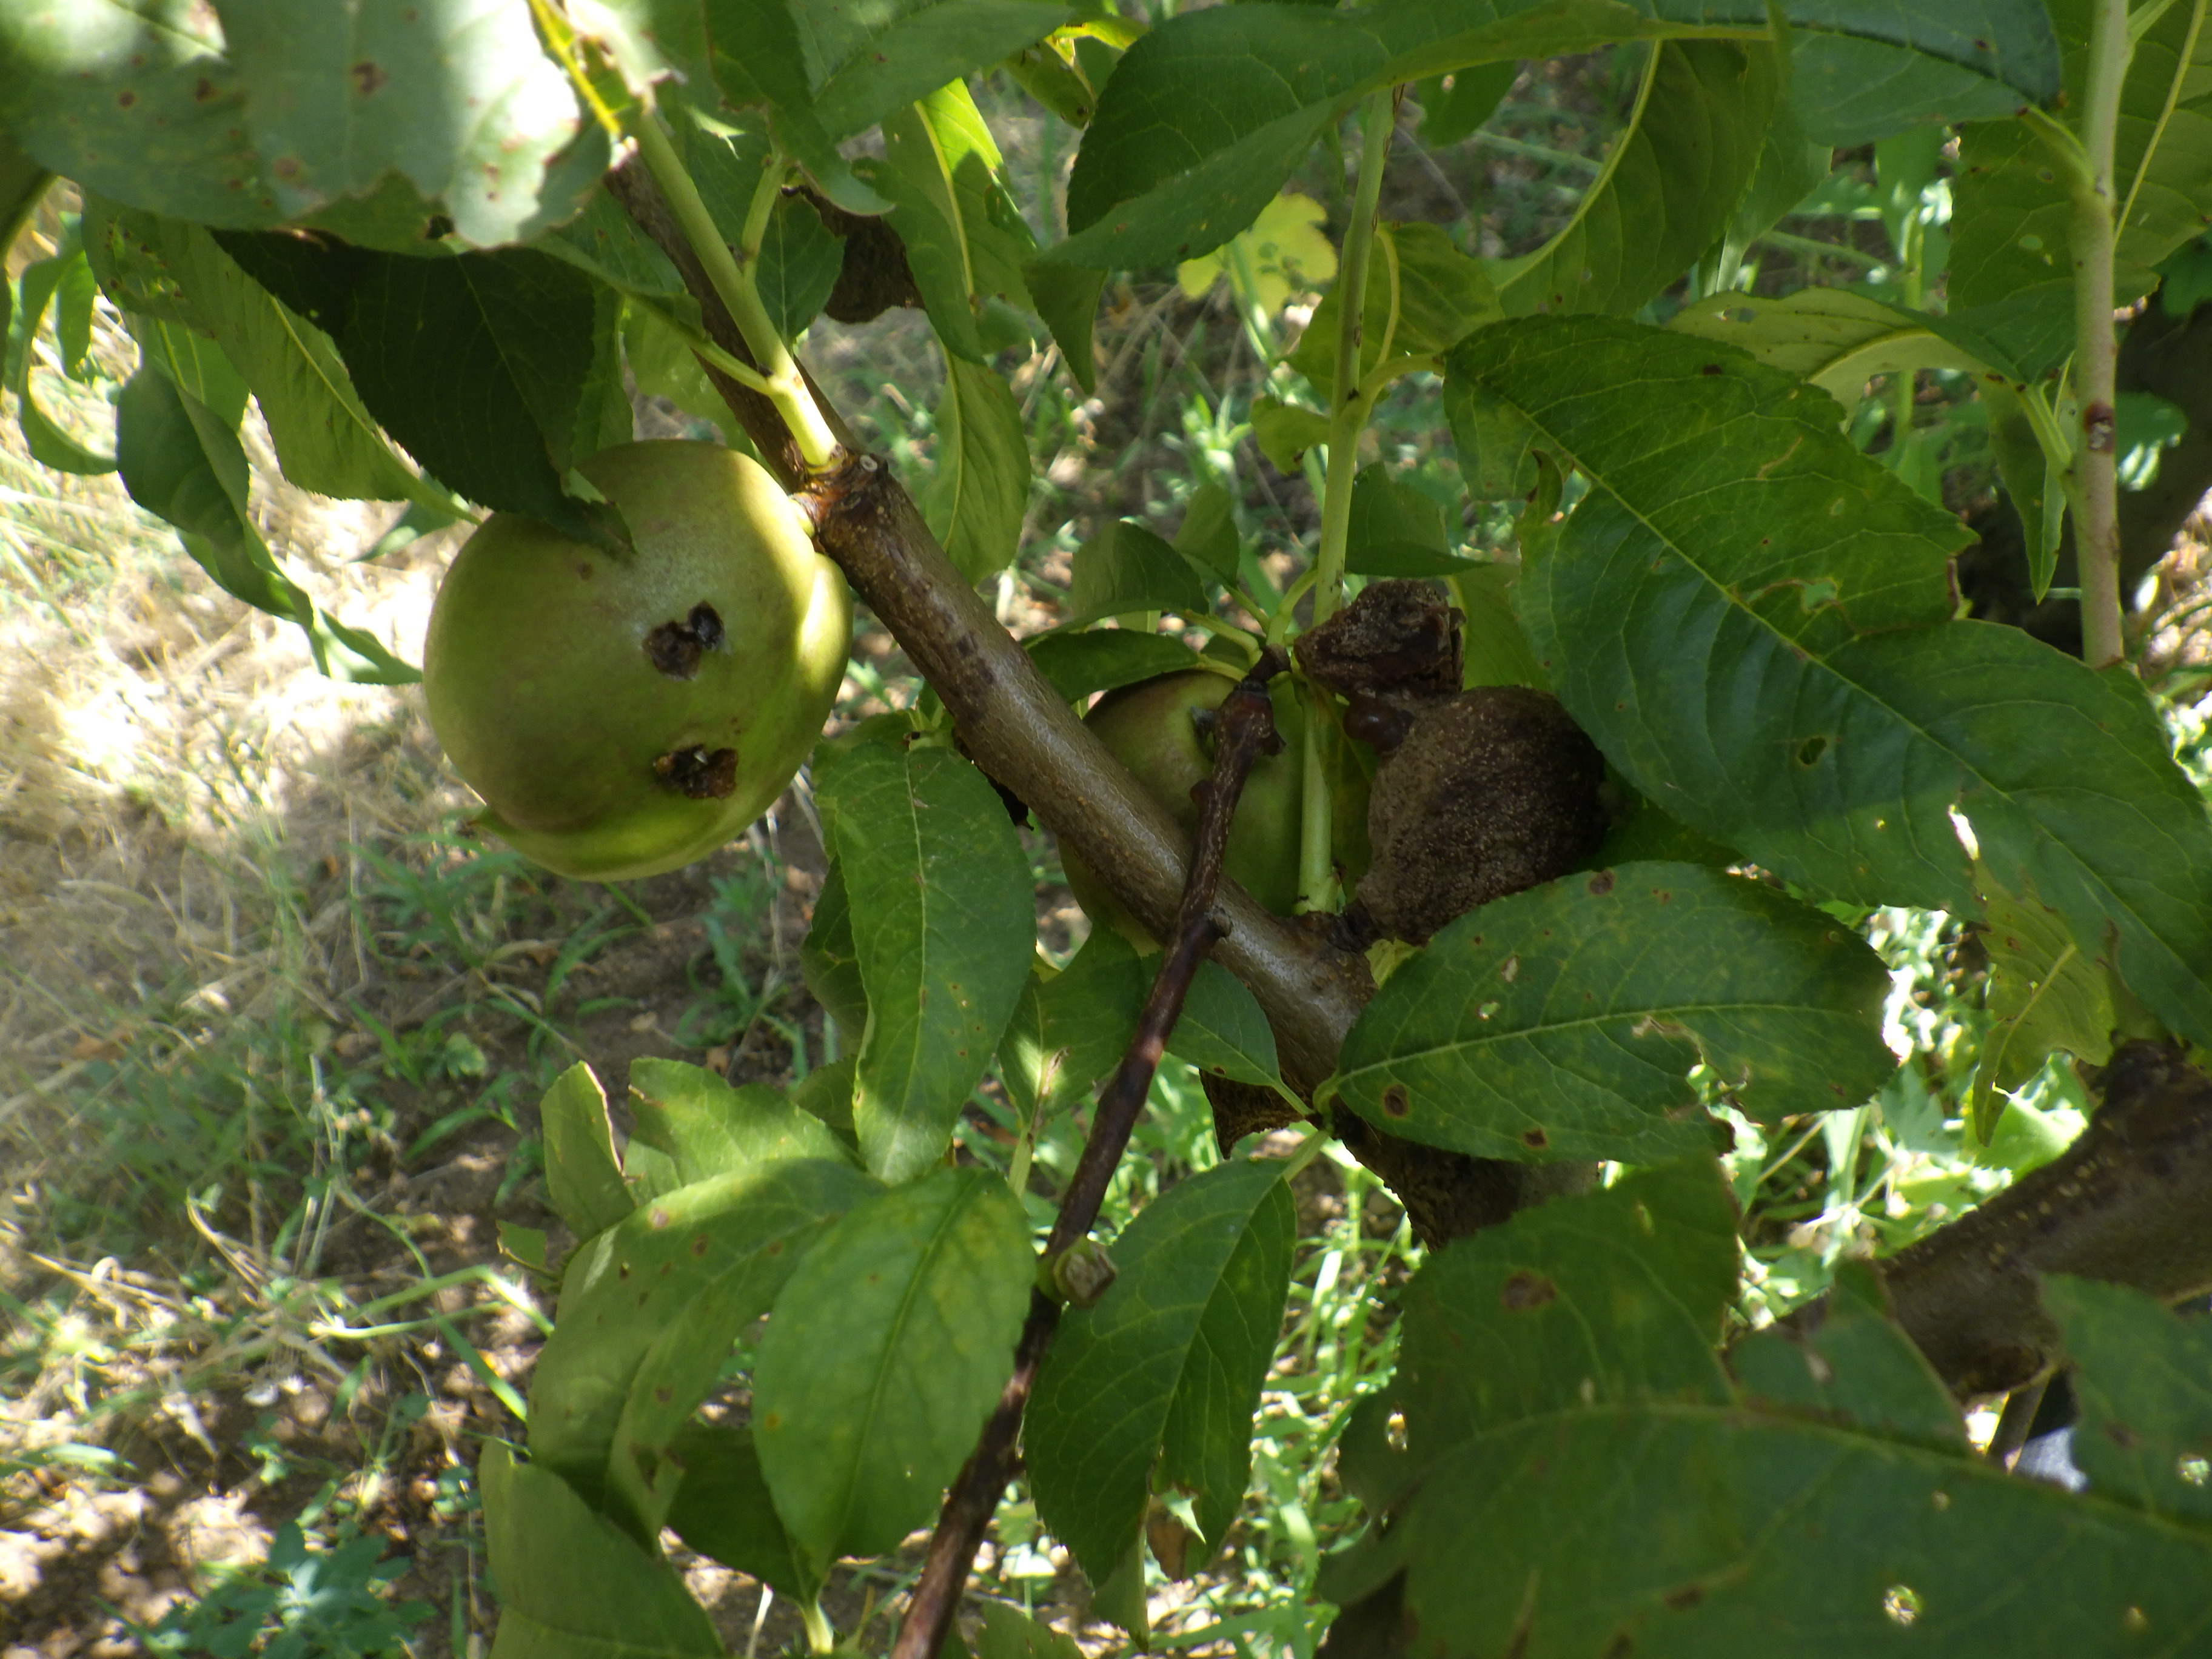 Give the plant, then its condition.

peach, mechanical damage, phytophagous, shot hole disease
